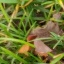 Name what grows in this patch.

grass
